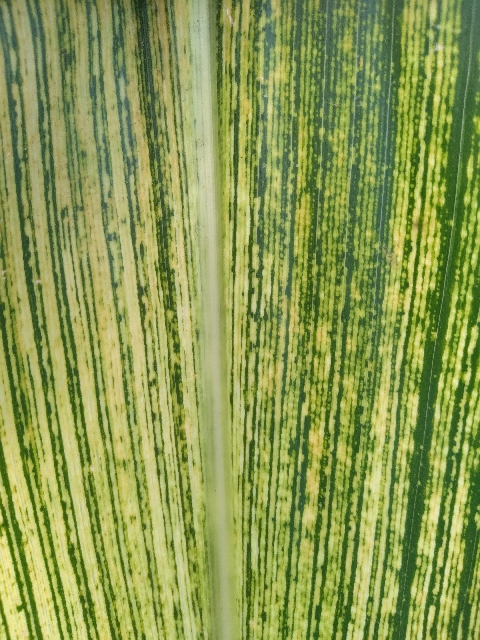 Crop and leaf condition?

maize, maize streak virus
